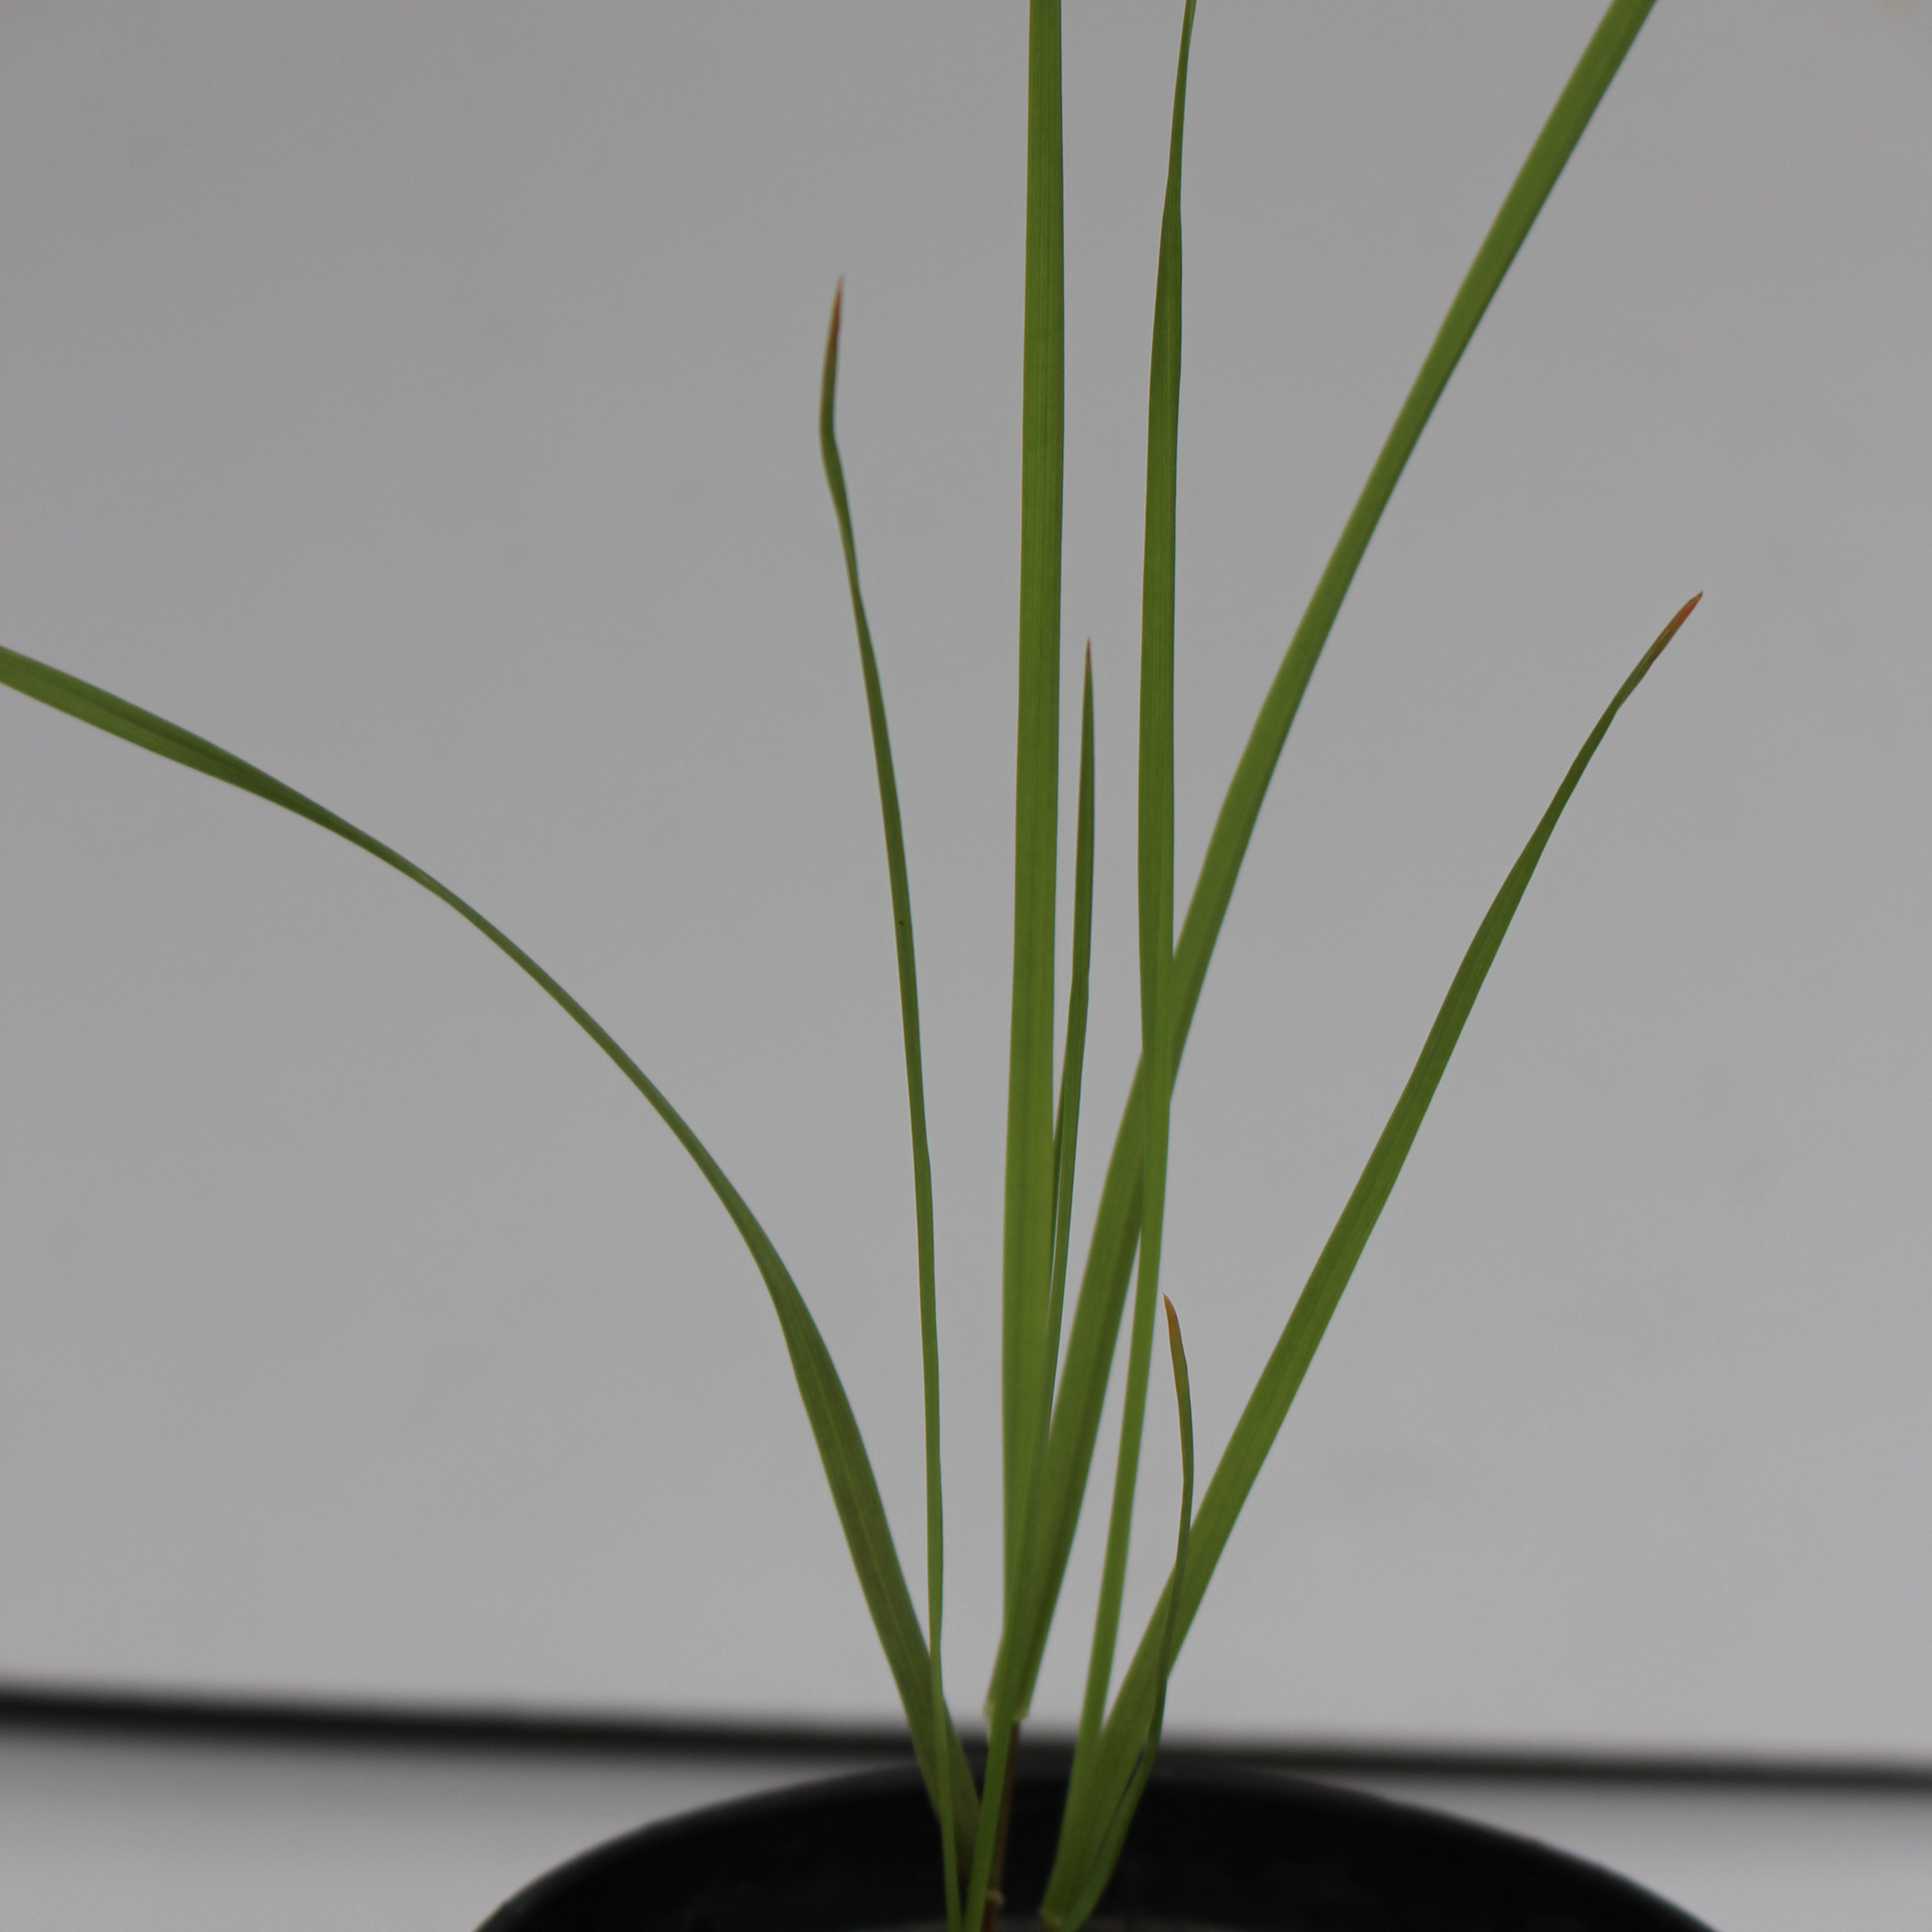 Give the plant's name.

Lolium multiflorum
